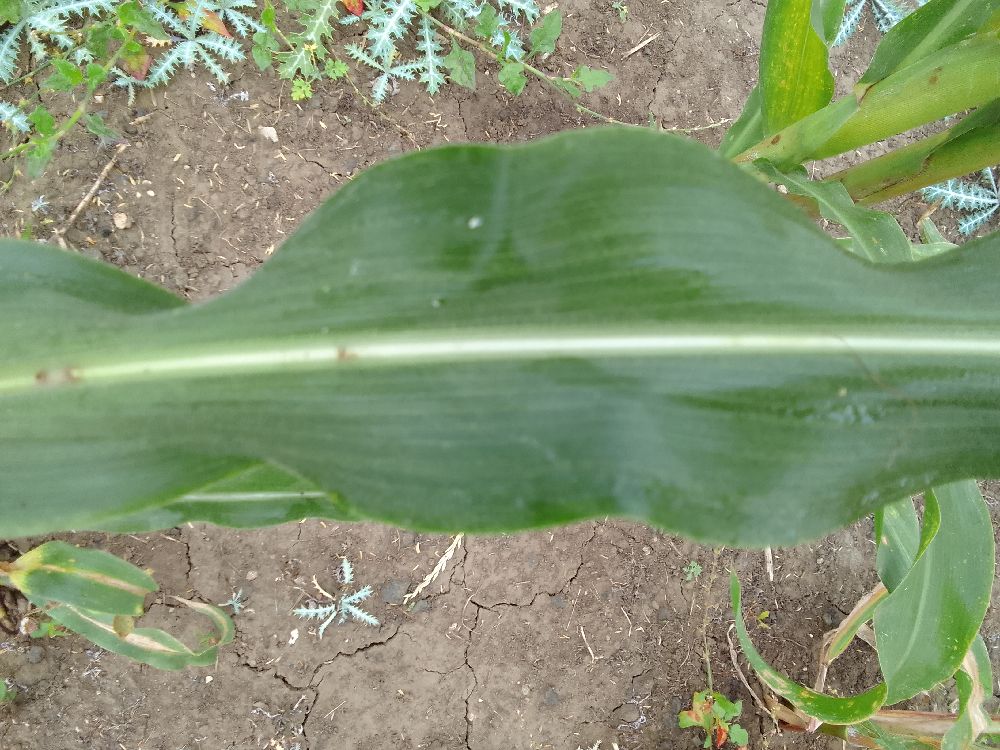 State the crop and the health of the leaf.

maize, healthy
